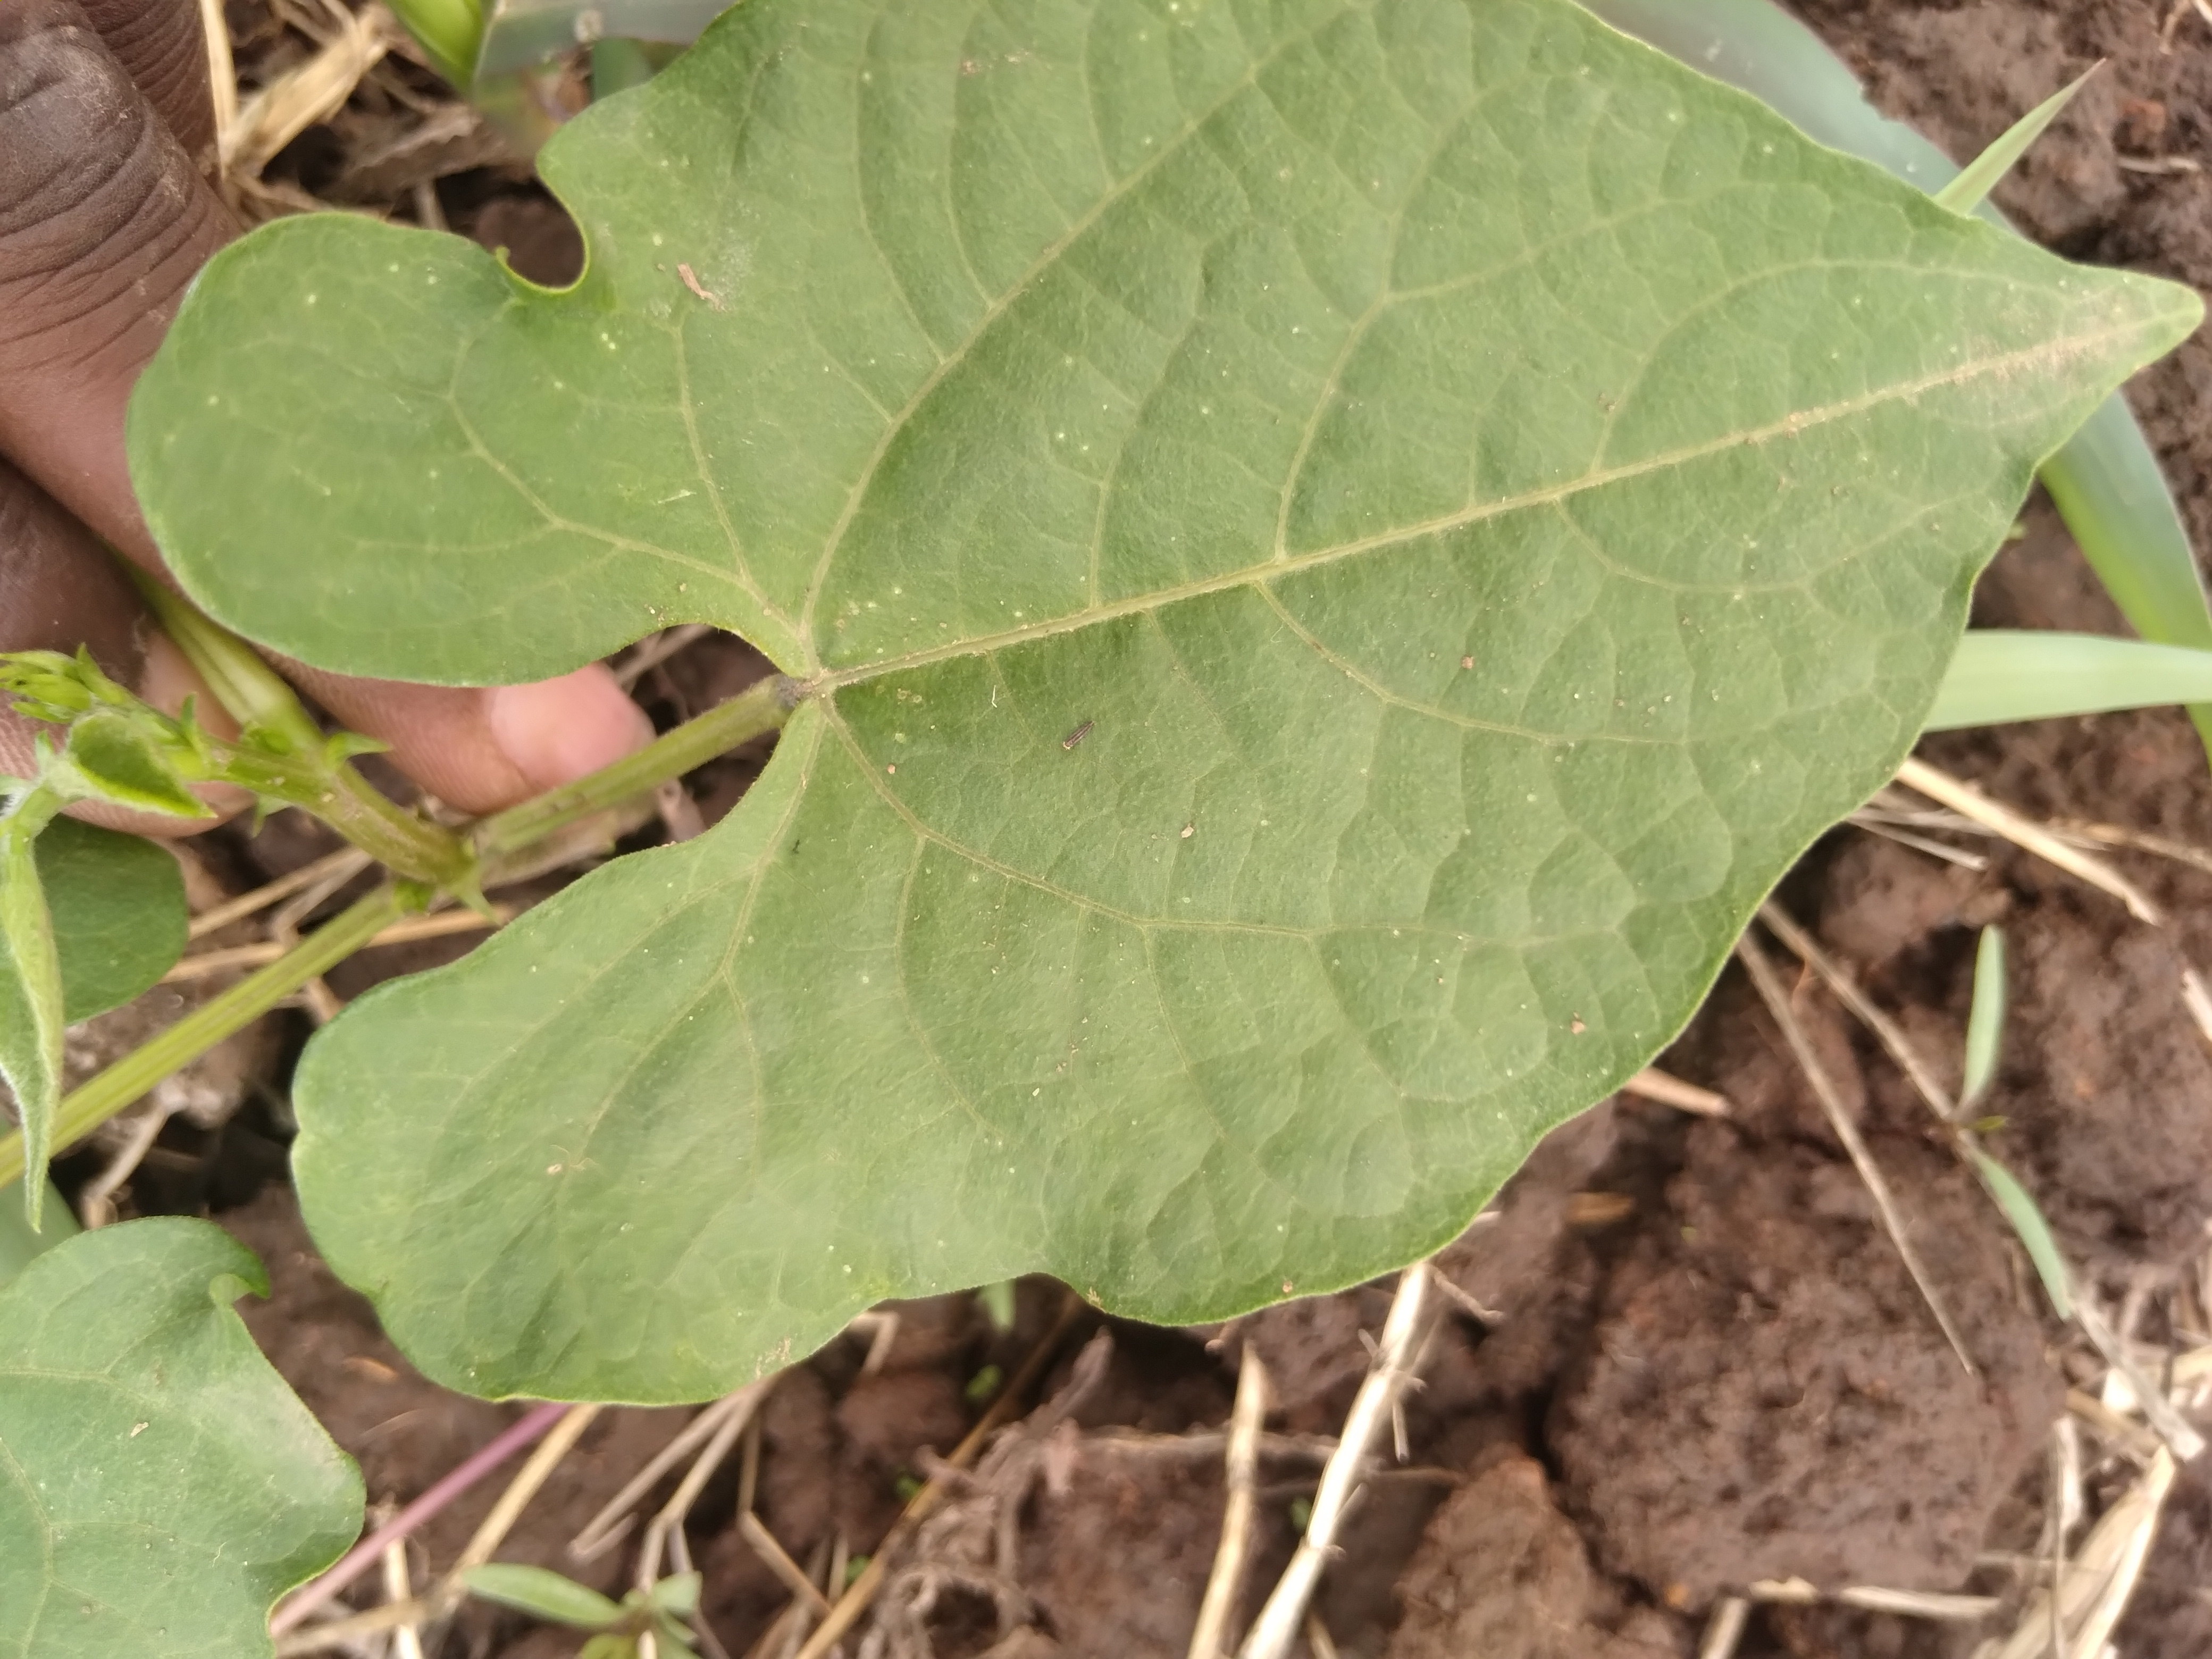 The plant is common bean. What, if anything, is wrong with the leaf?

healthy
